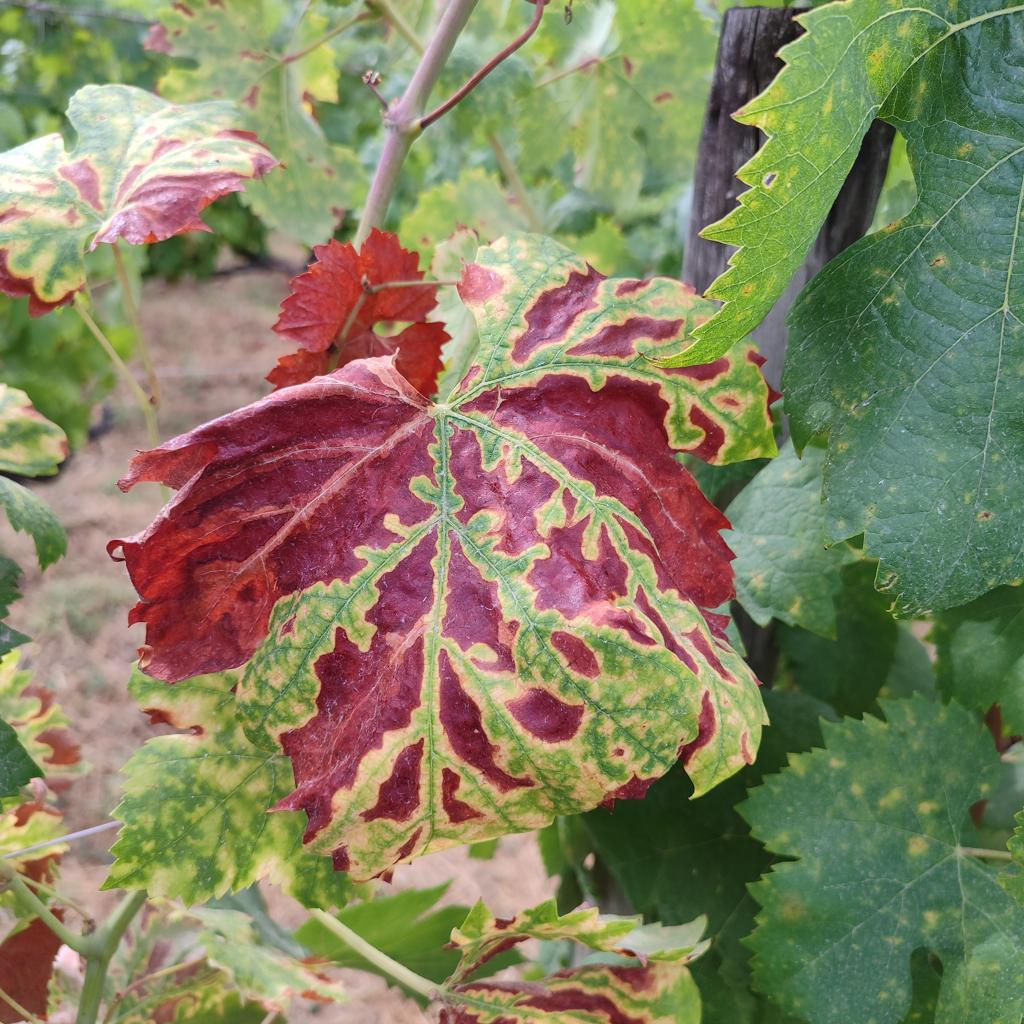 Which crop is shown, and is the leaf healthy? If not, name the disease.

grapevine, esca complex
